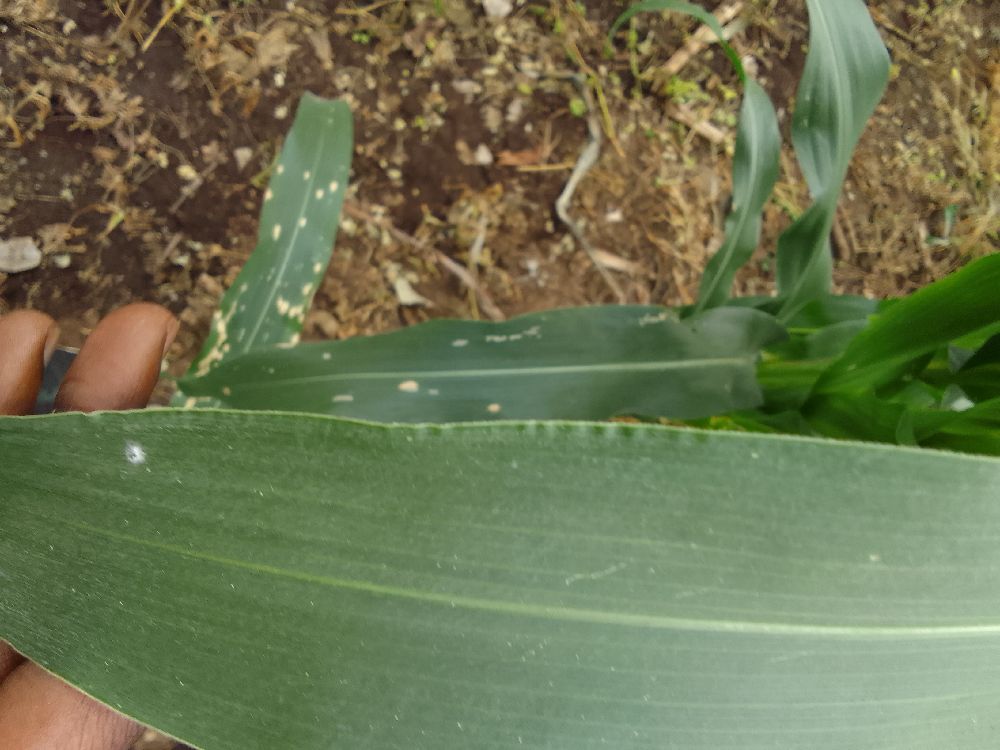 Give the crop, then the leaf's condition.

maize, healthy
